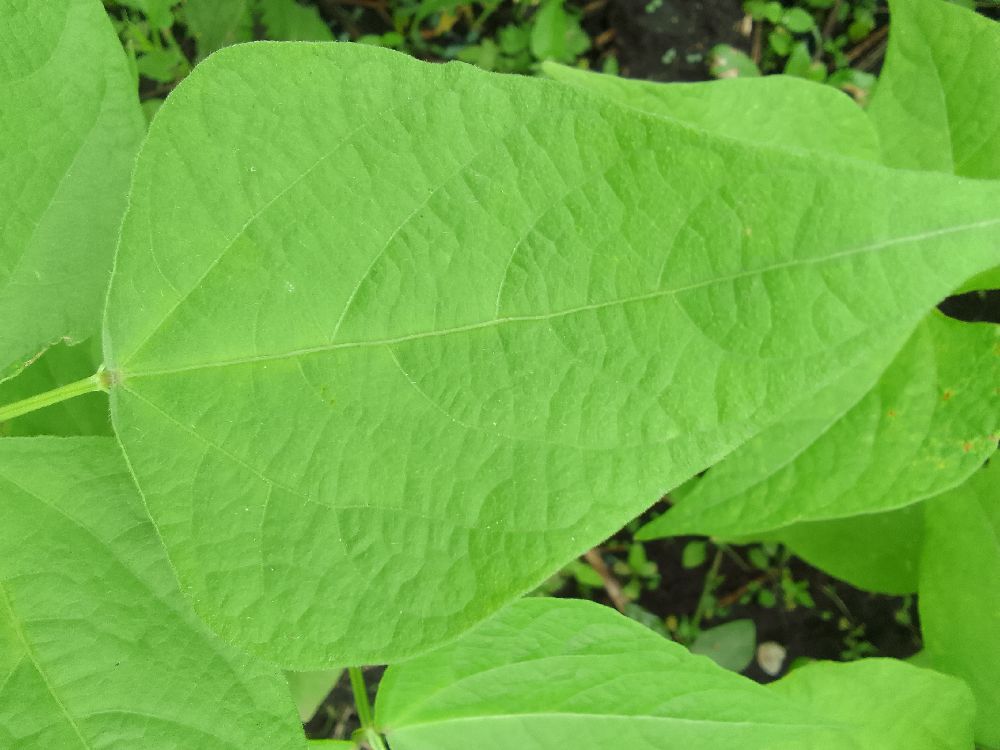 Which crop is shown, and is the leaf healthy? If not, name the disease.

common bean, healthy
